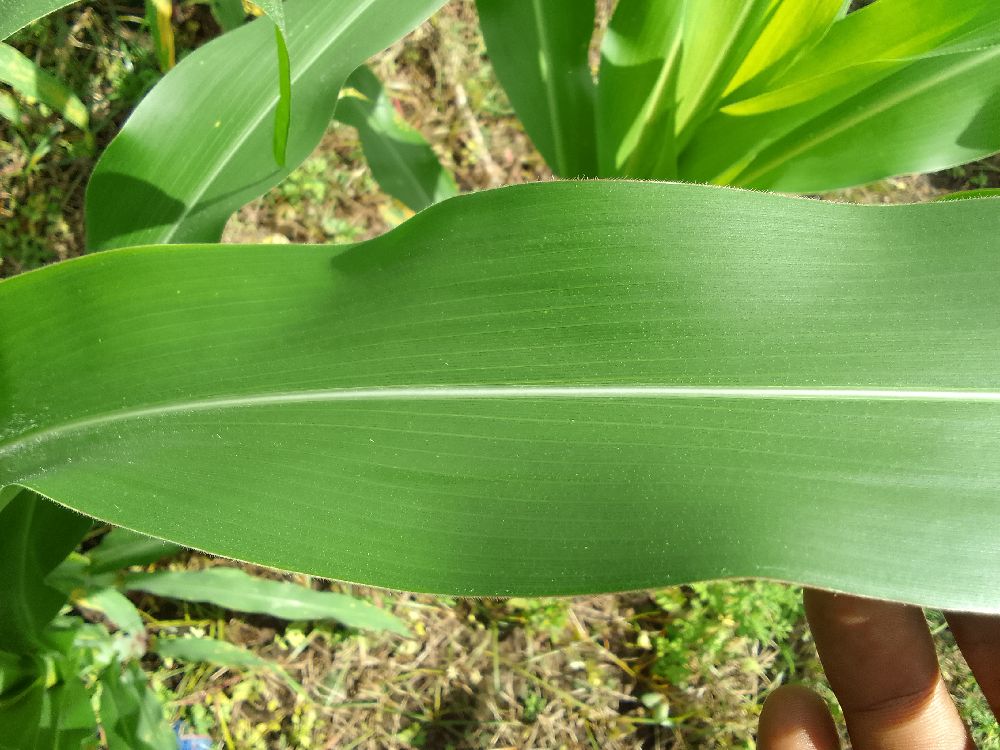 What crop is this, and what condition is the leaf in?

maize, healthy
